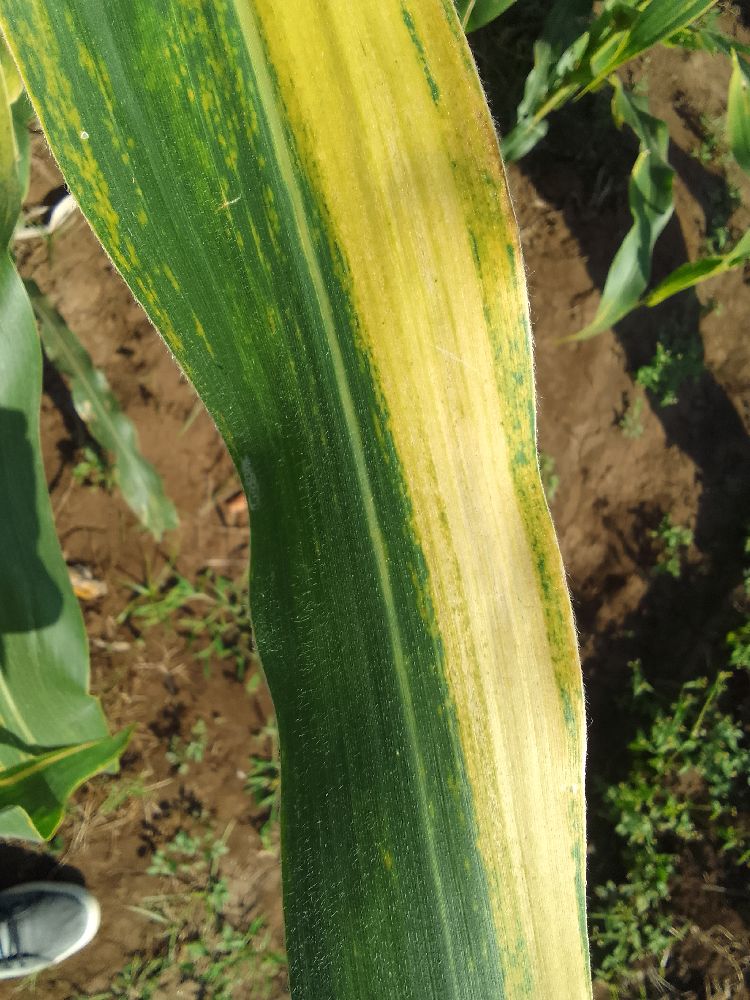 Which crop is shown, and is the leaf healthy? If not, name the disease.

maize, maize lethal necrosis
